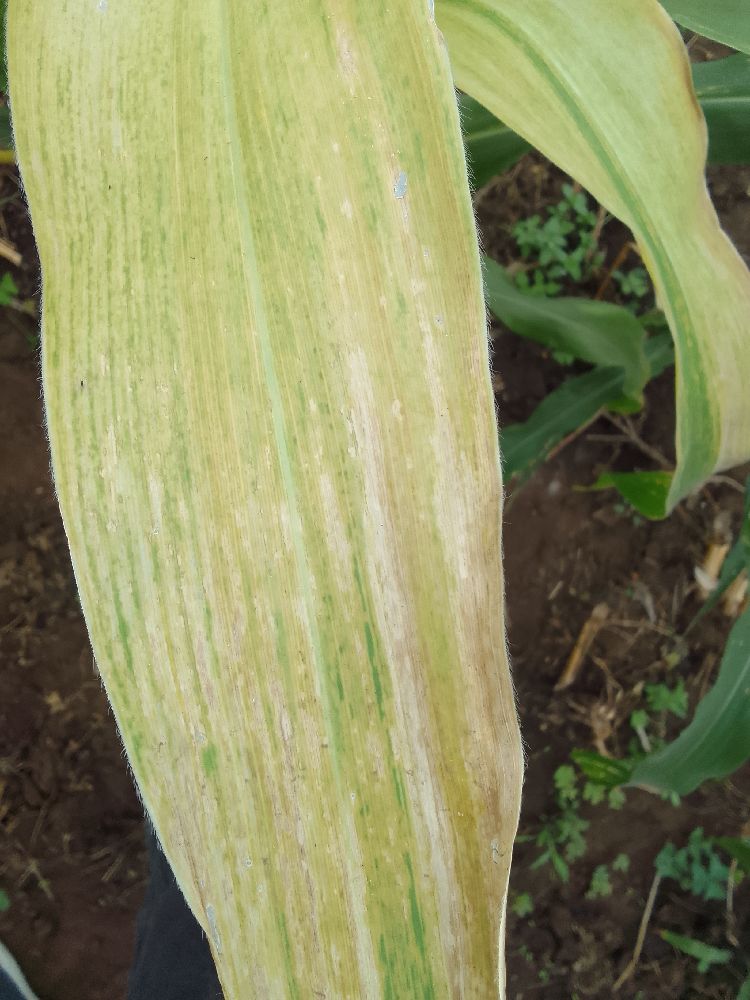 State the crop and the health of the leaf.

maize, maize lethal necrosis
